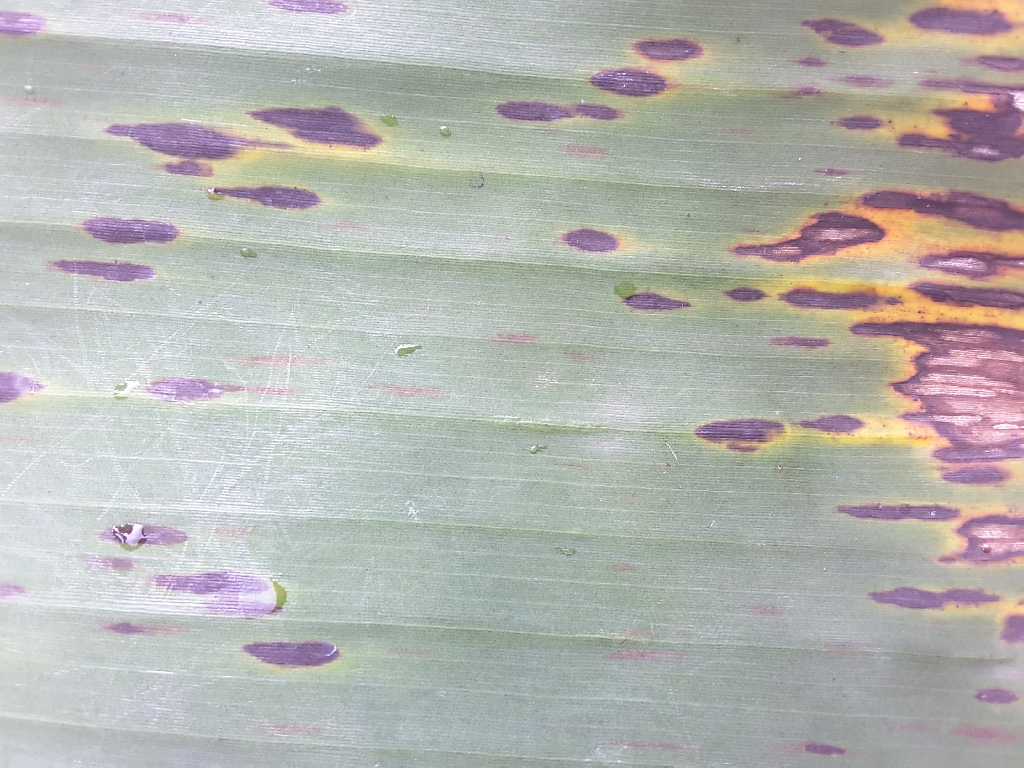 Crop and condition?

banana, black sigatoka
